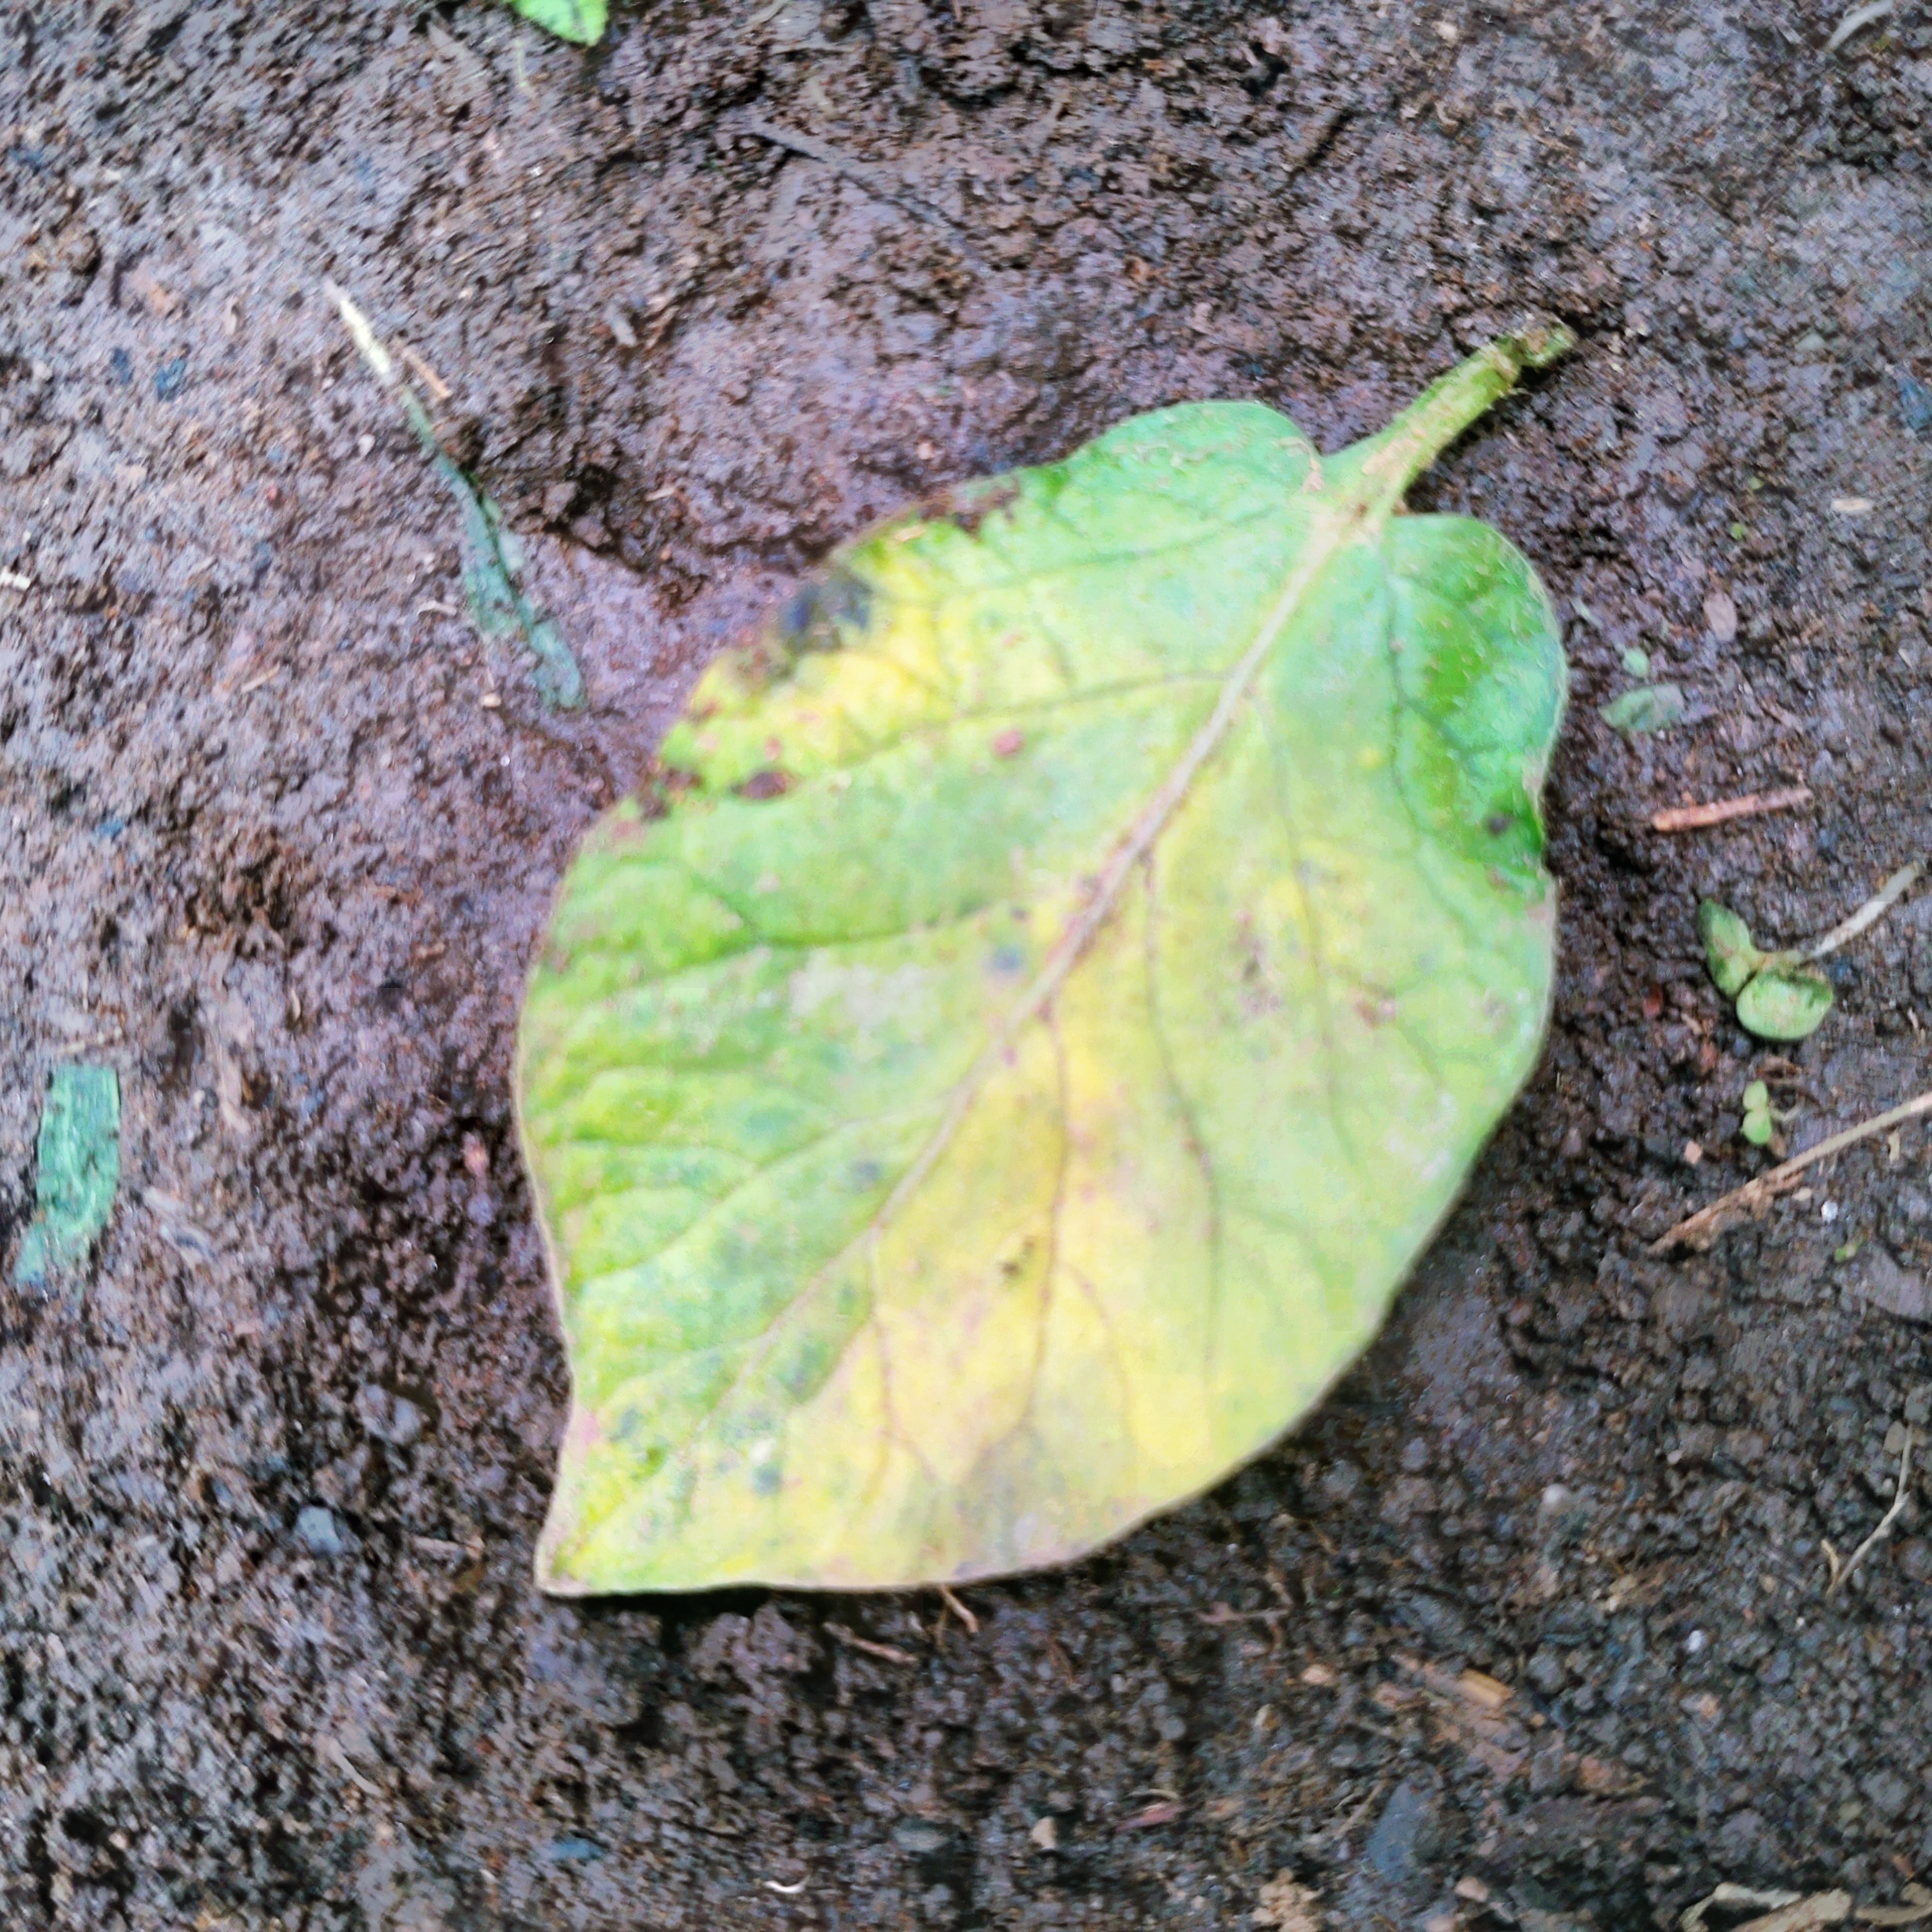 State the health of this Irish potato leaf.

late blight
